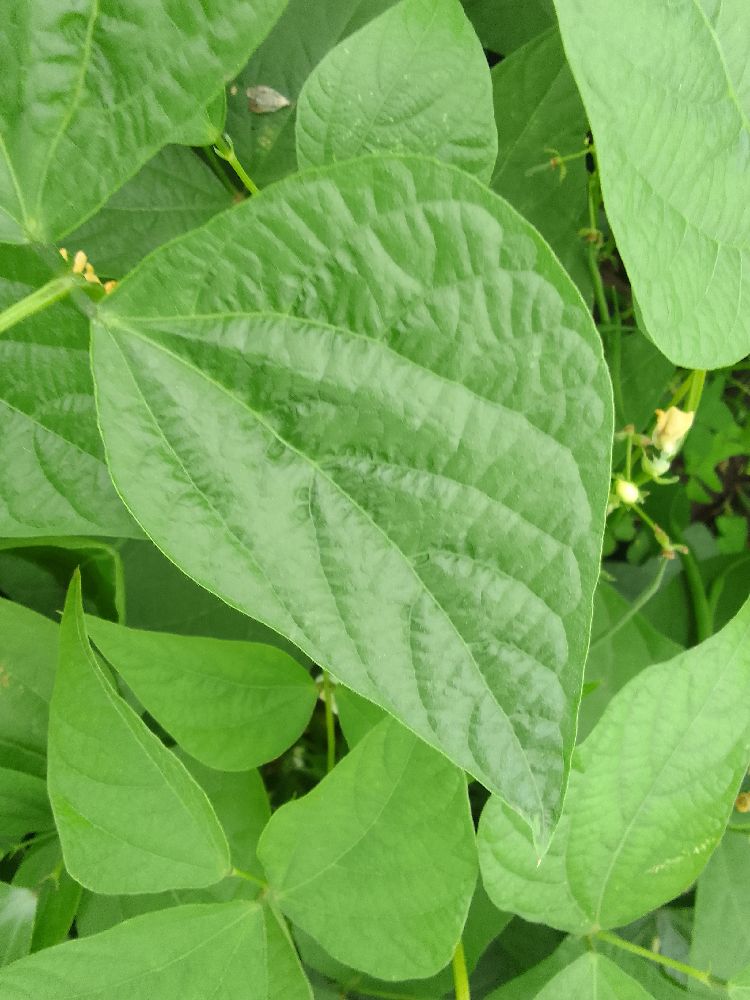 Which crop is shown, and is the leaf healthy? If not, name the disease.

common bean, healthy
